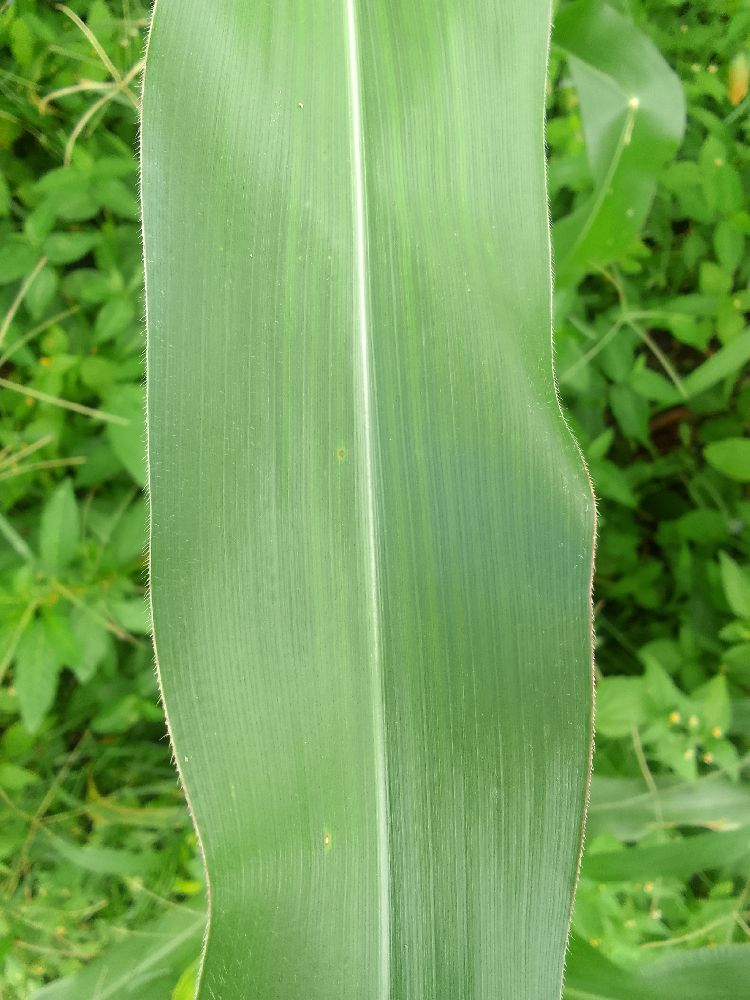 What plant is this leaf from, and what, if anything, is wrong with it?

maize, healthy
